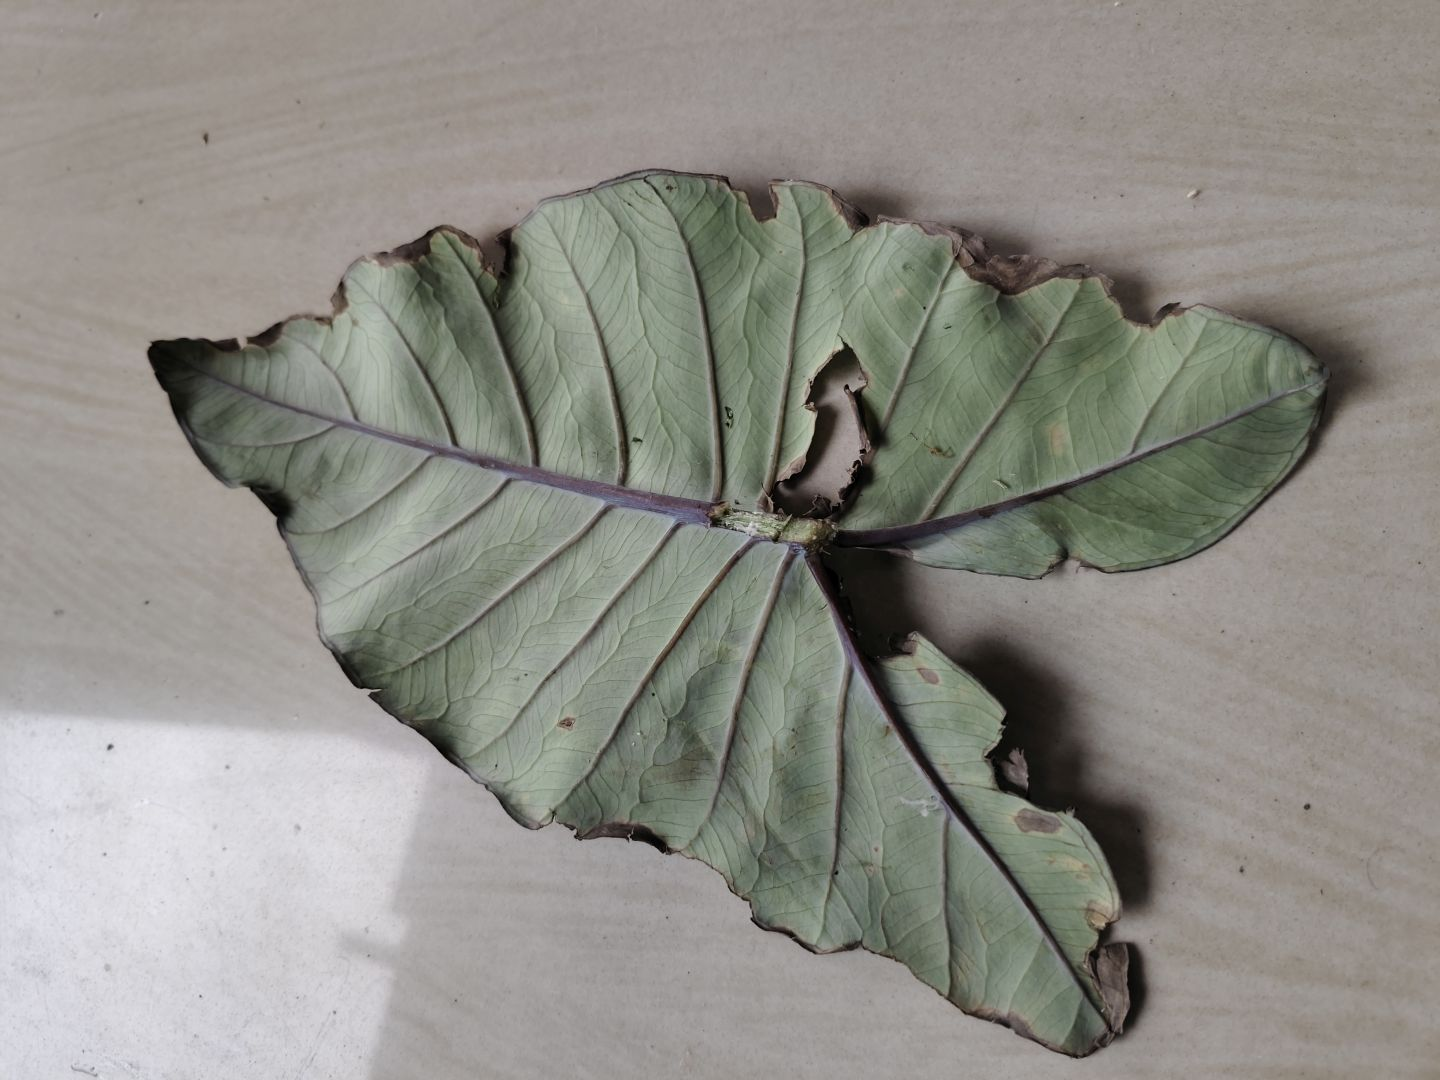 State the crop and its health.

taro, leaf blight
